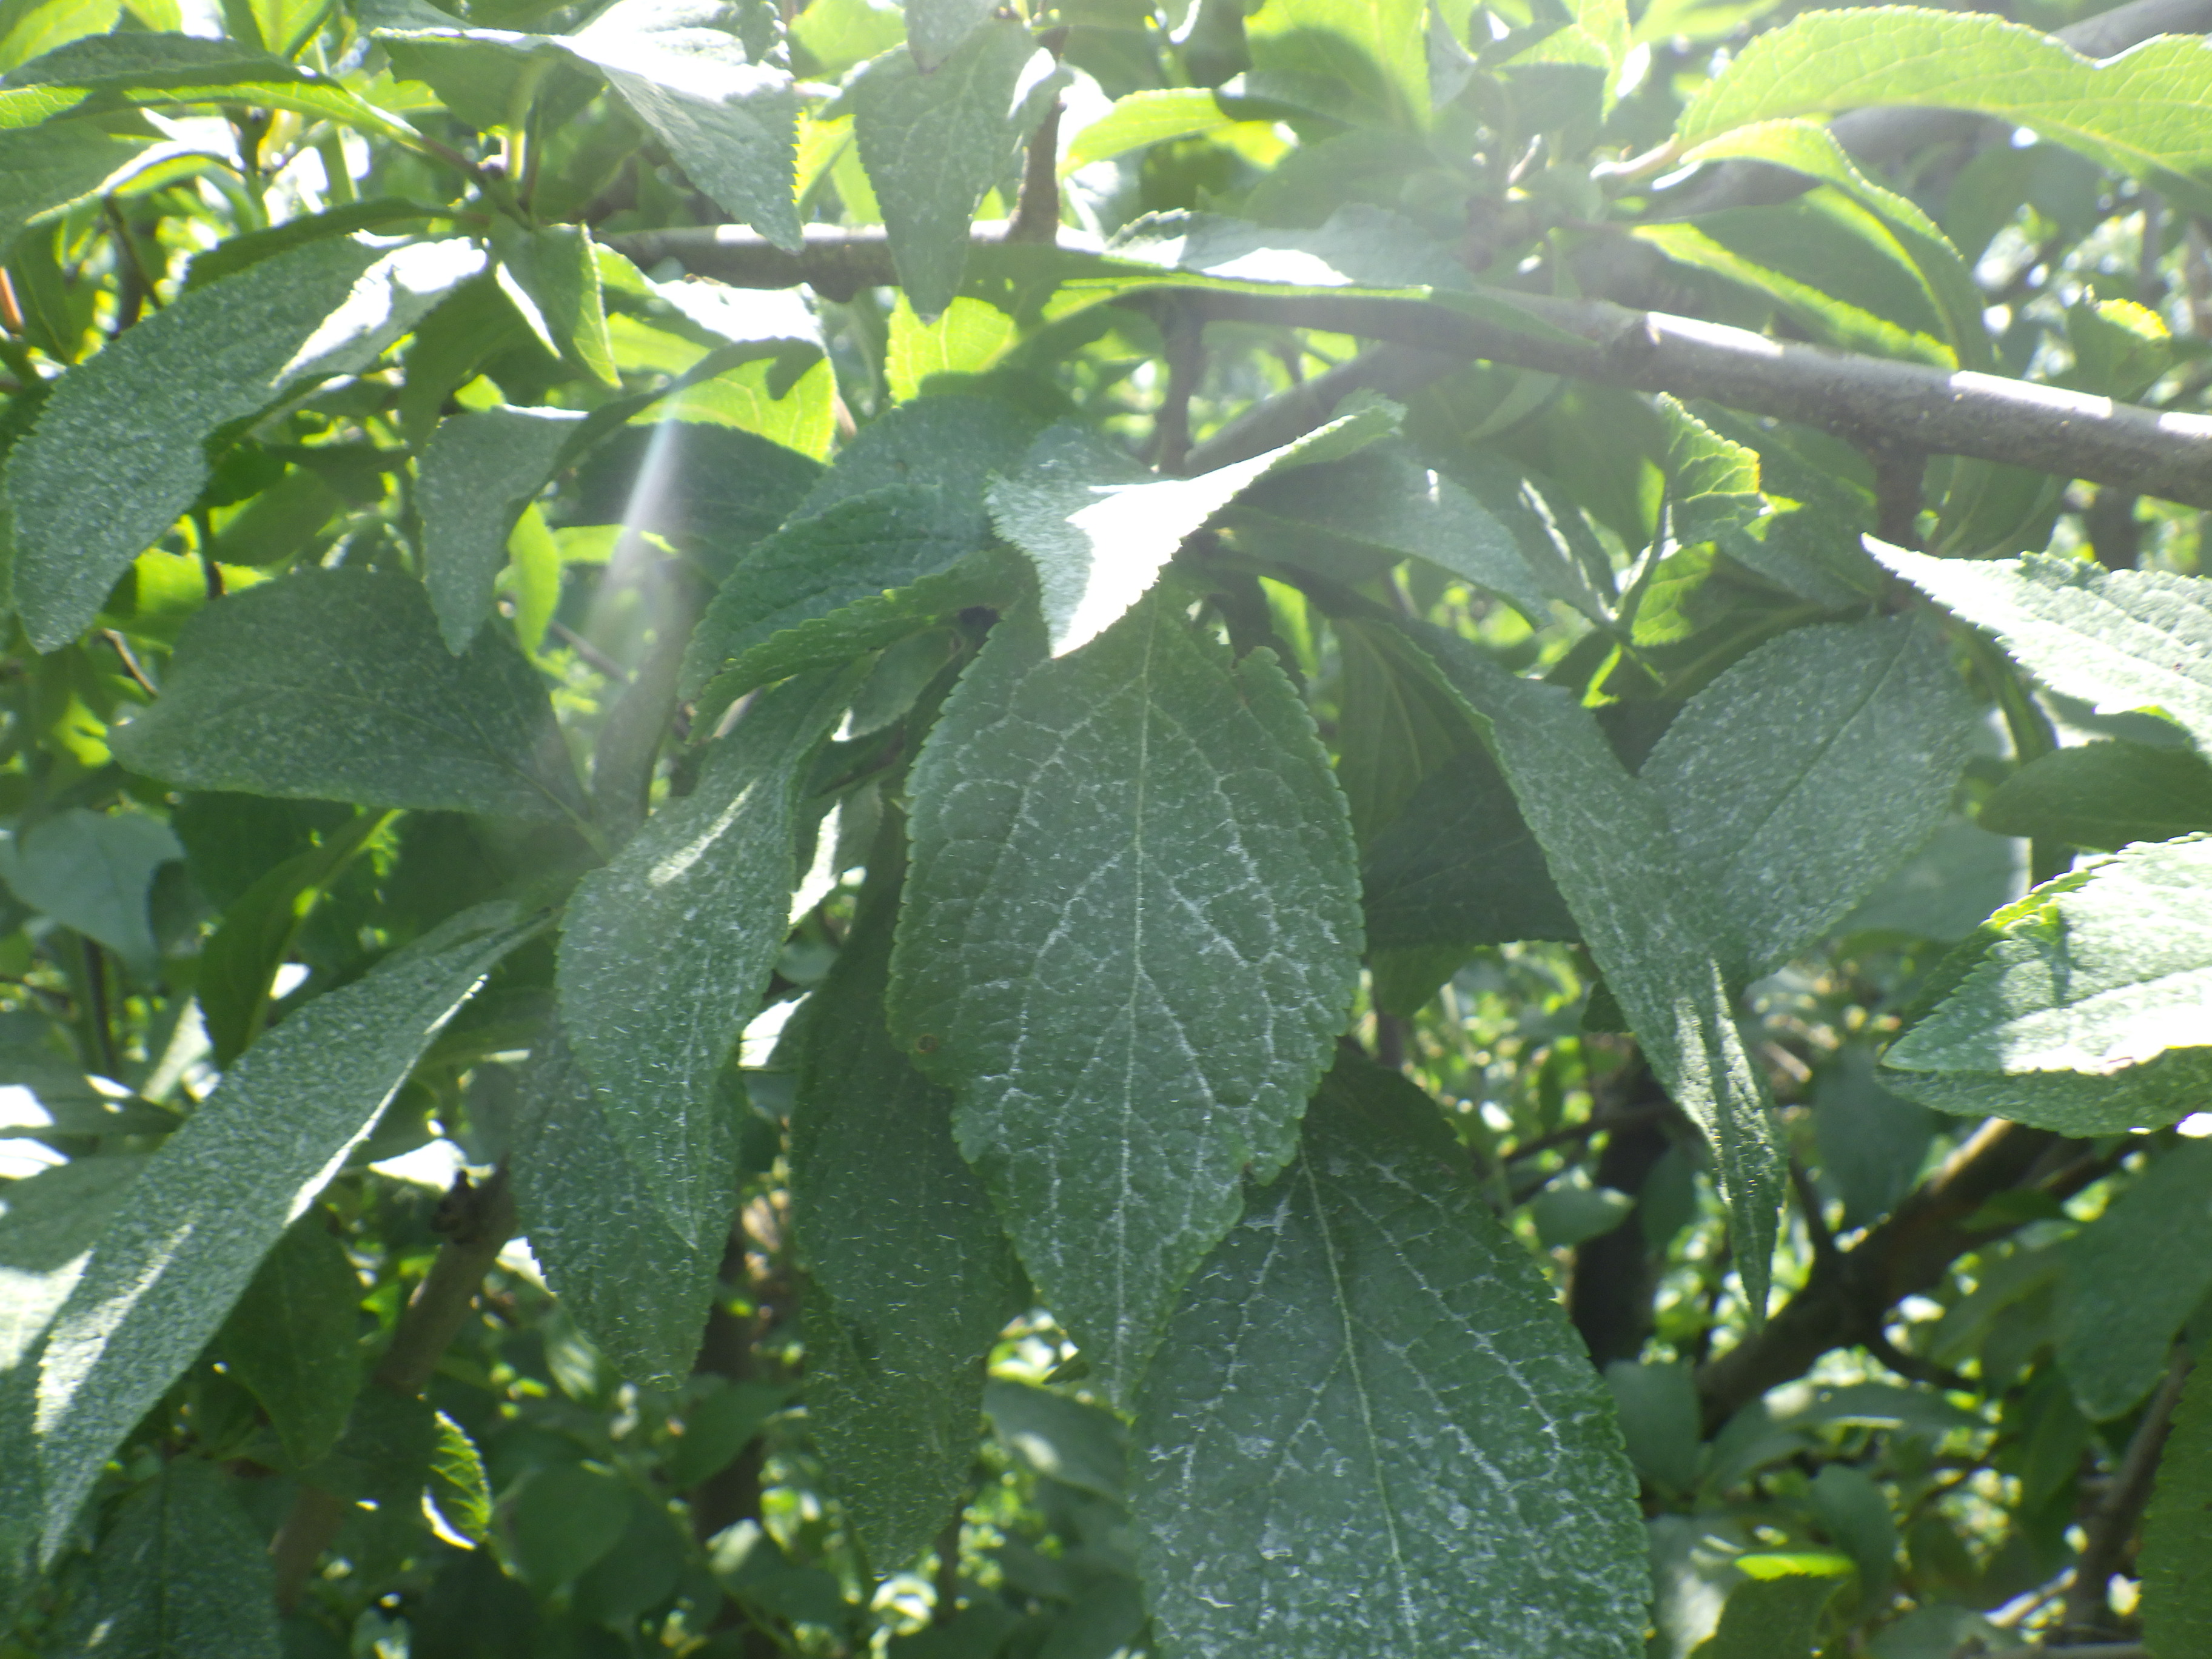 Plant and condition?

plum, healthy
